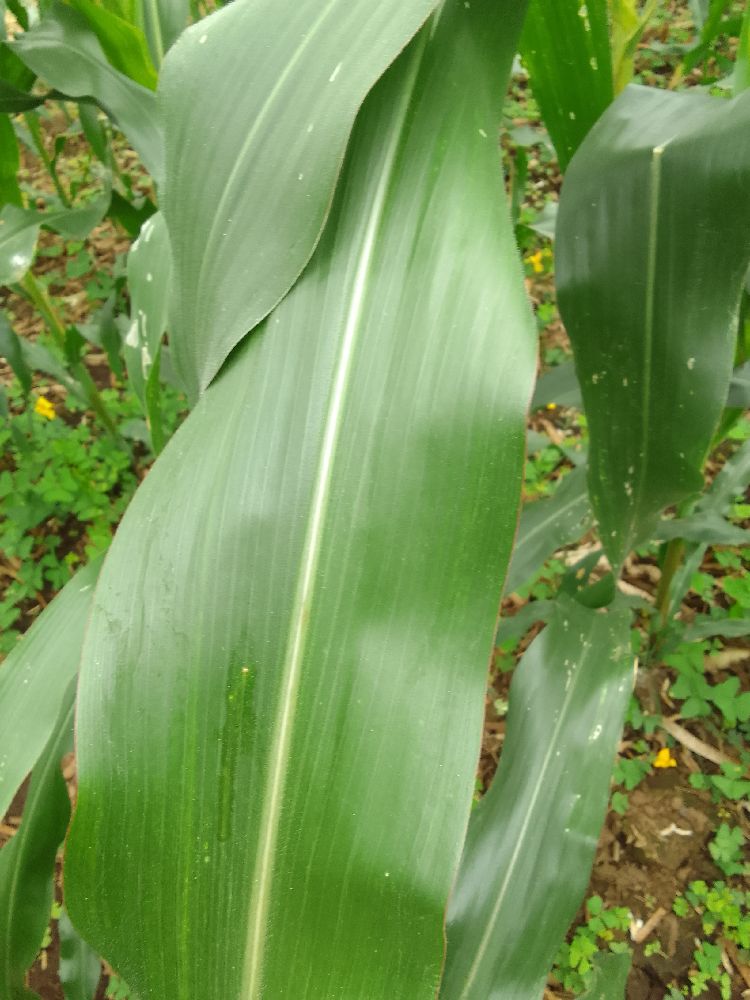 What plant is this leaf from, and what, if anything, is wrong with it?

common bean, healthy
